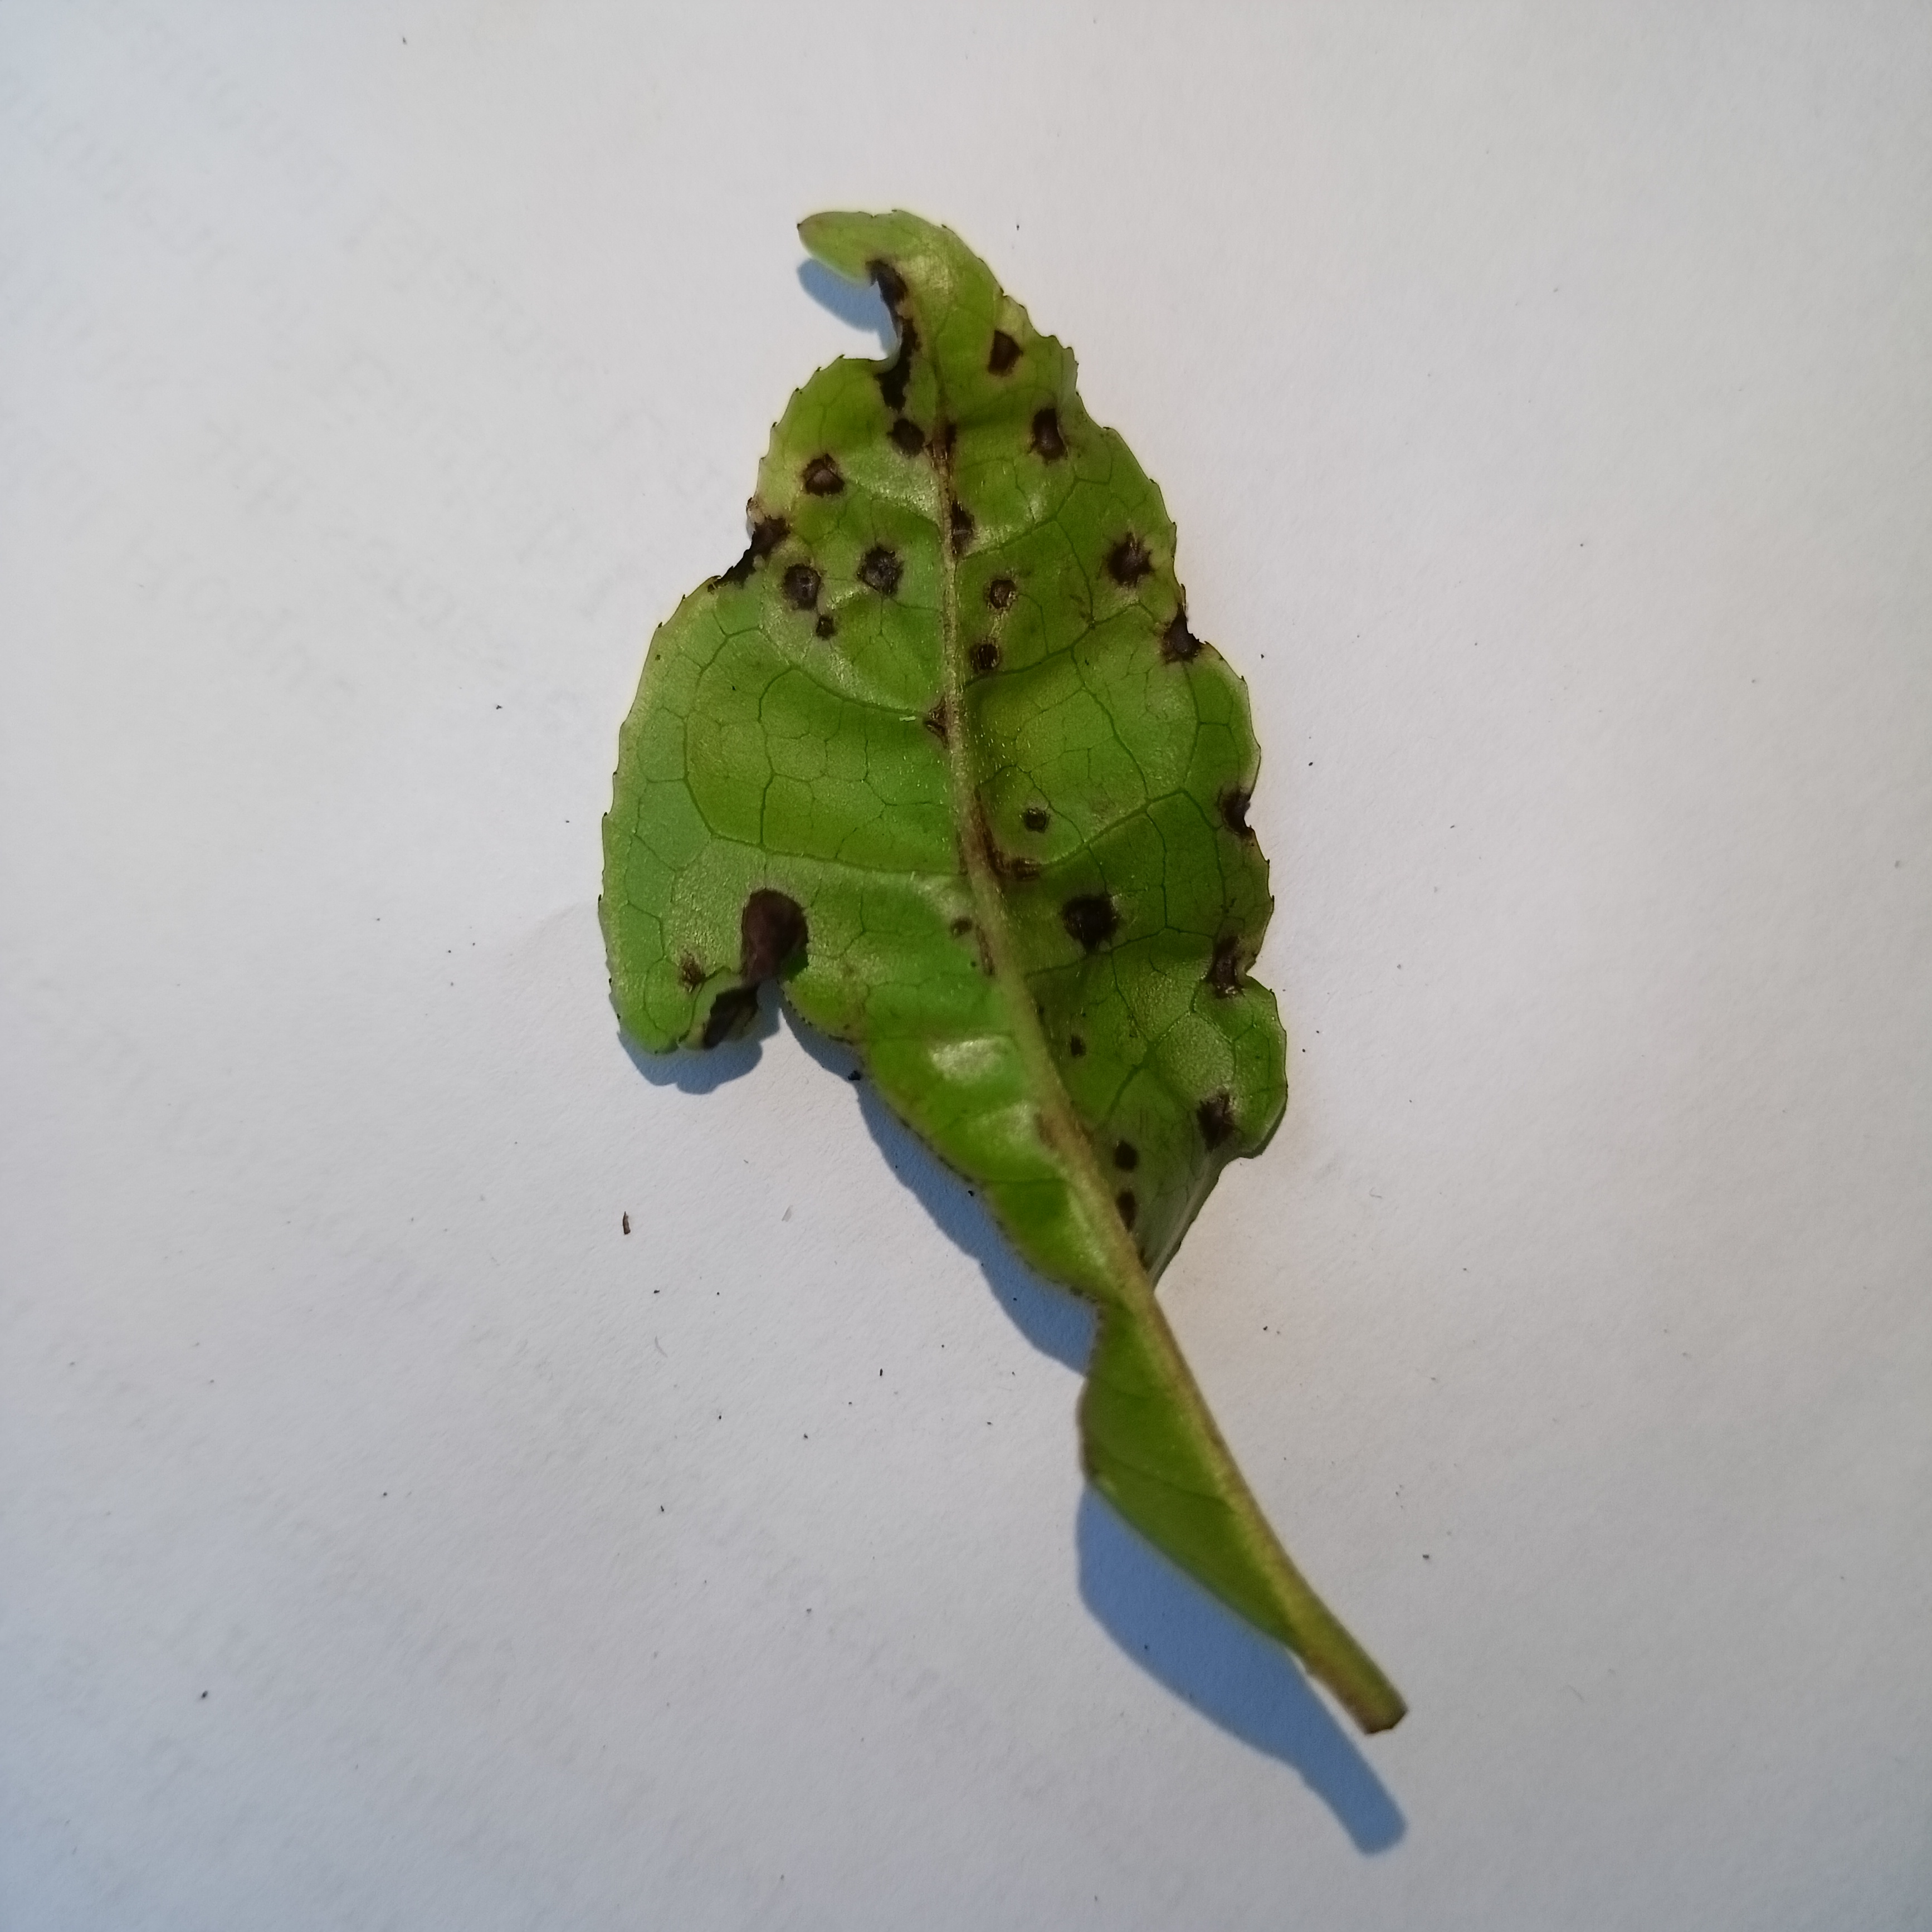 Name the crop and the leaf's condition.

tea, helopeltis
